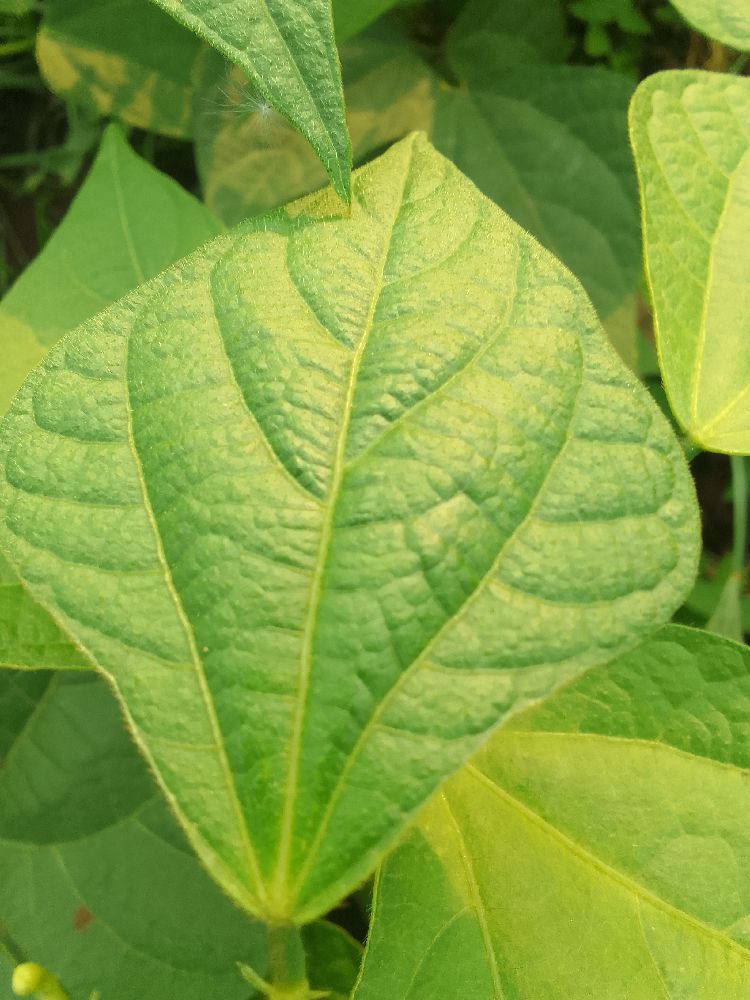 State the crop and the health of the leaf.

common bean, healthy
